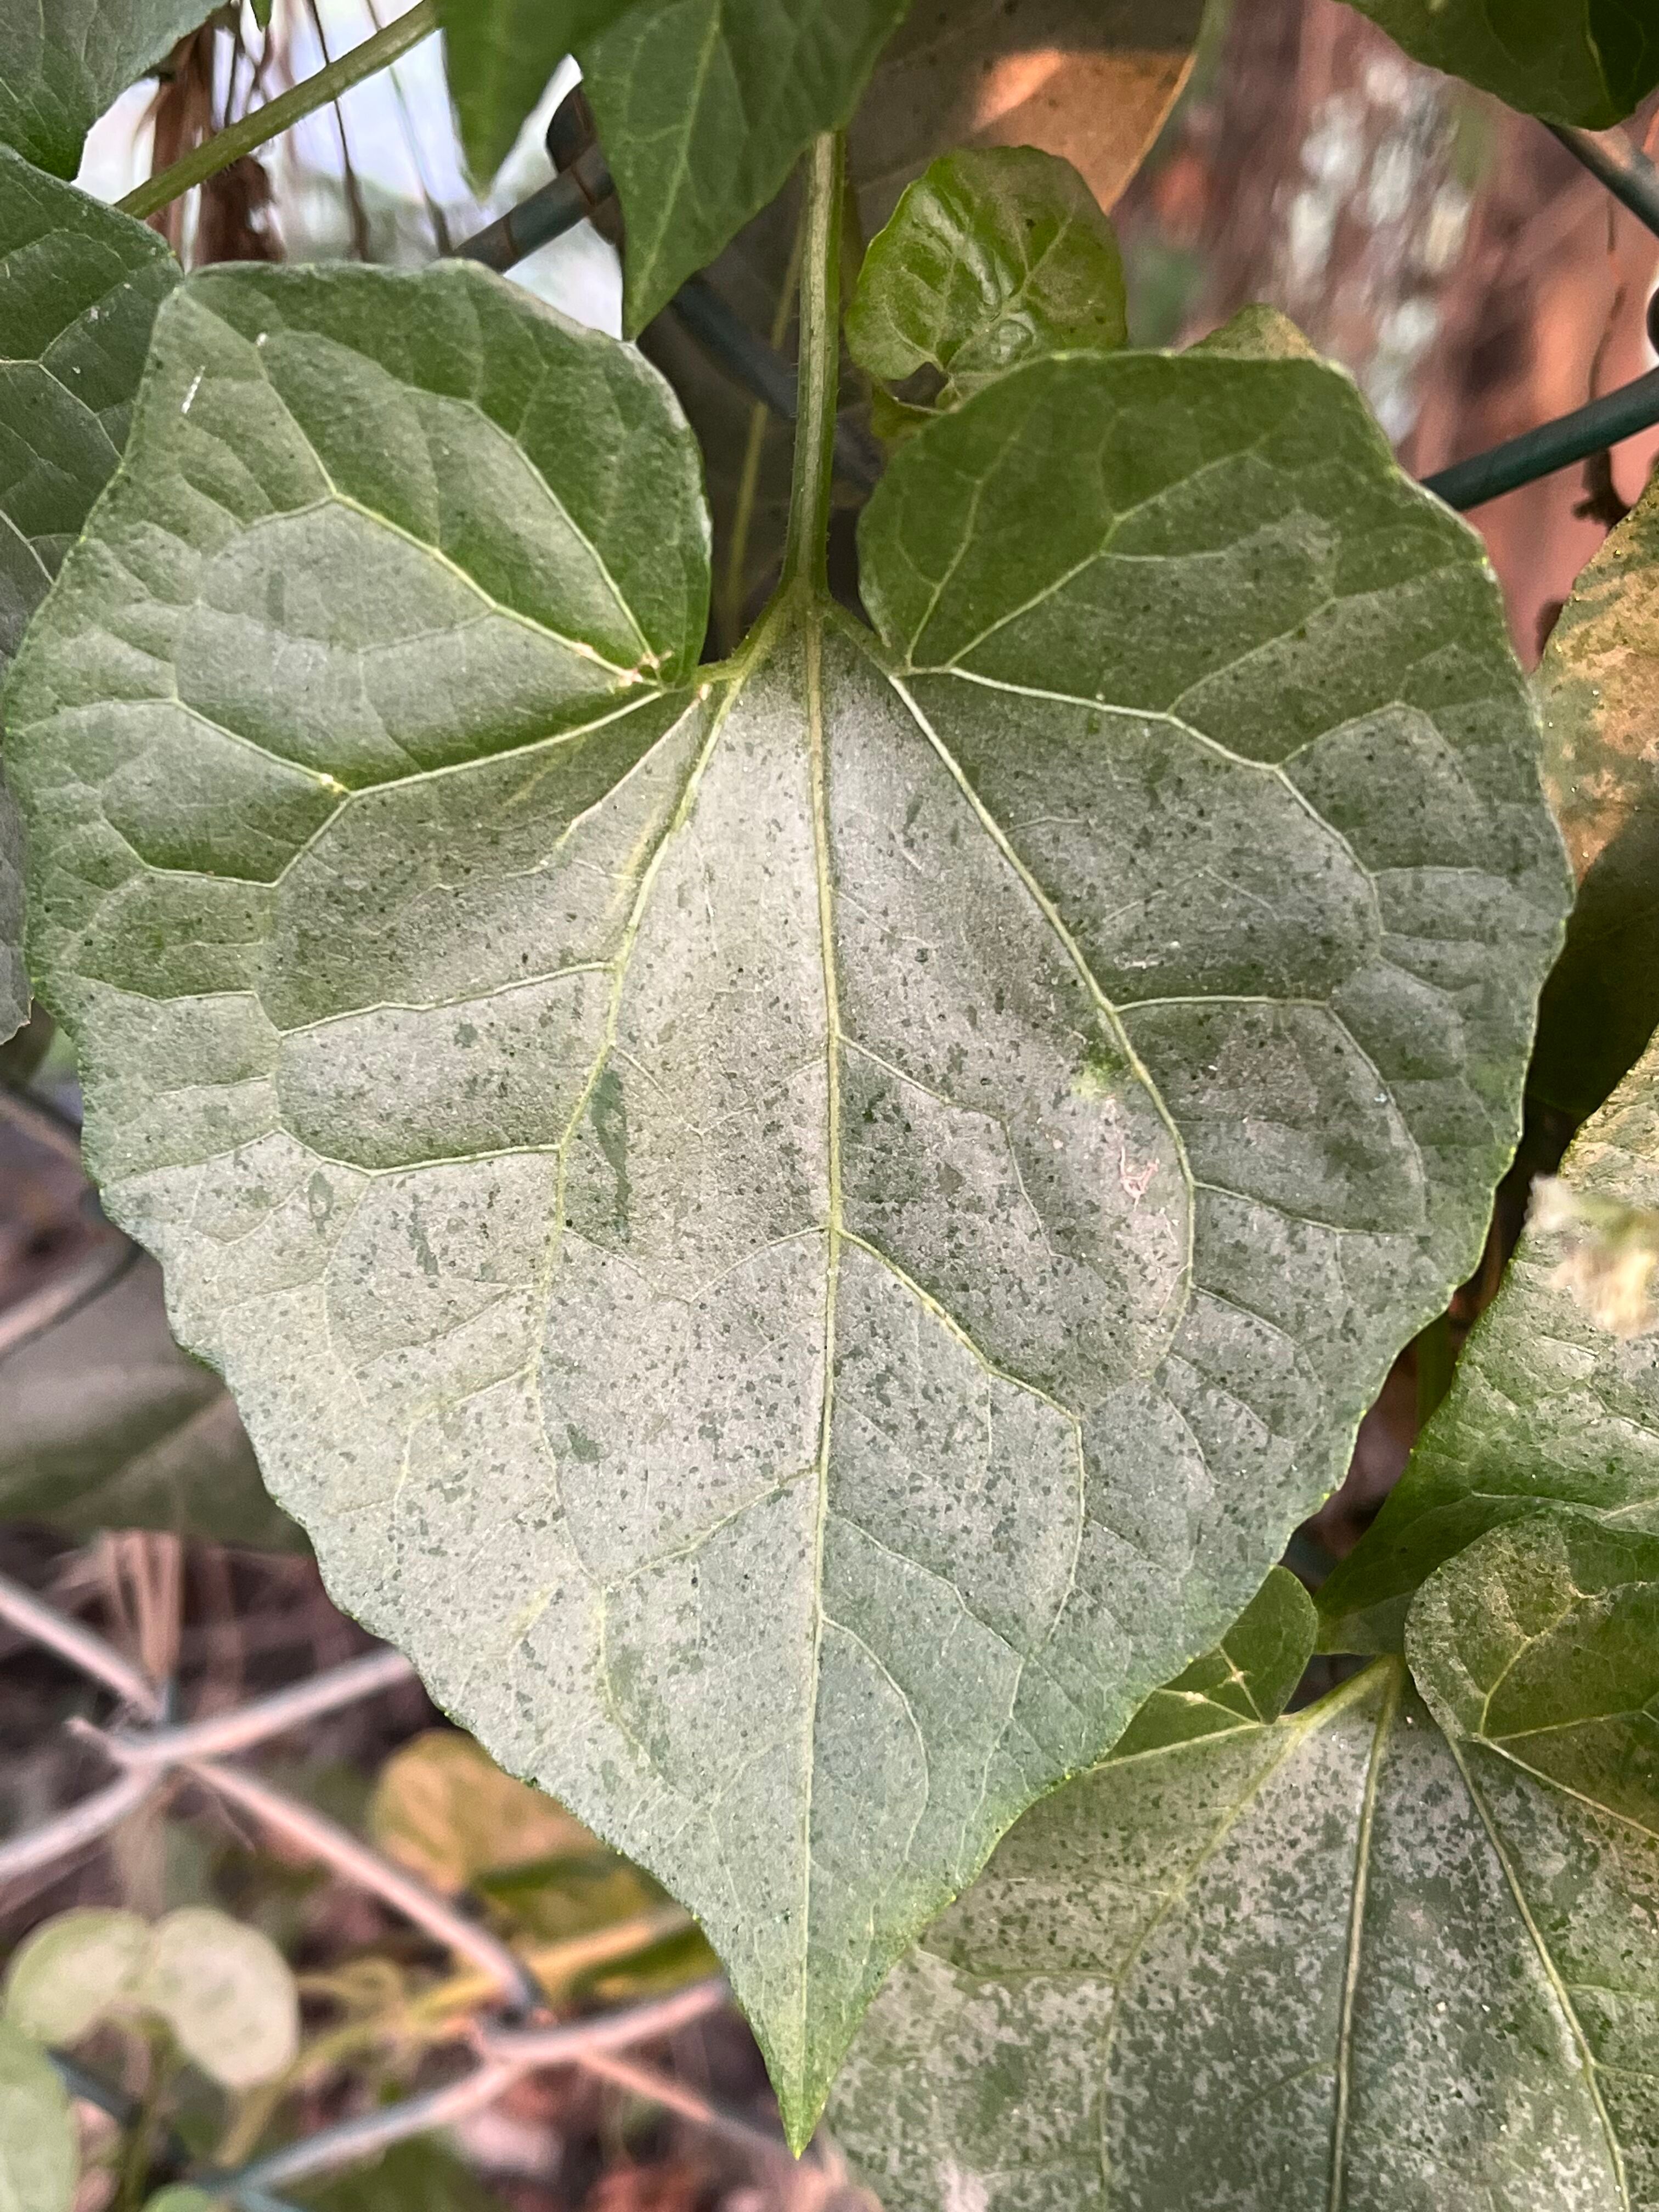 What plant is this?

bitter vine
